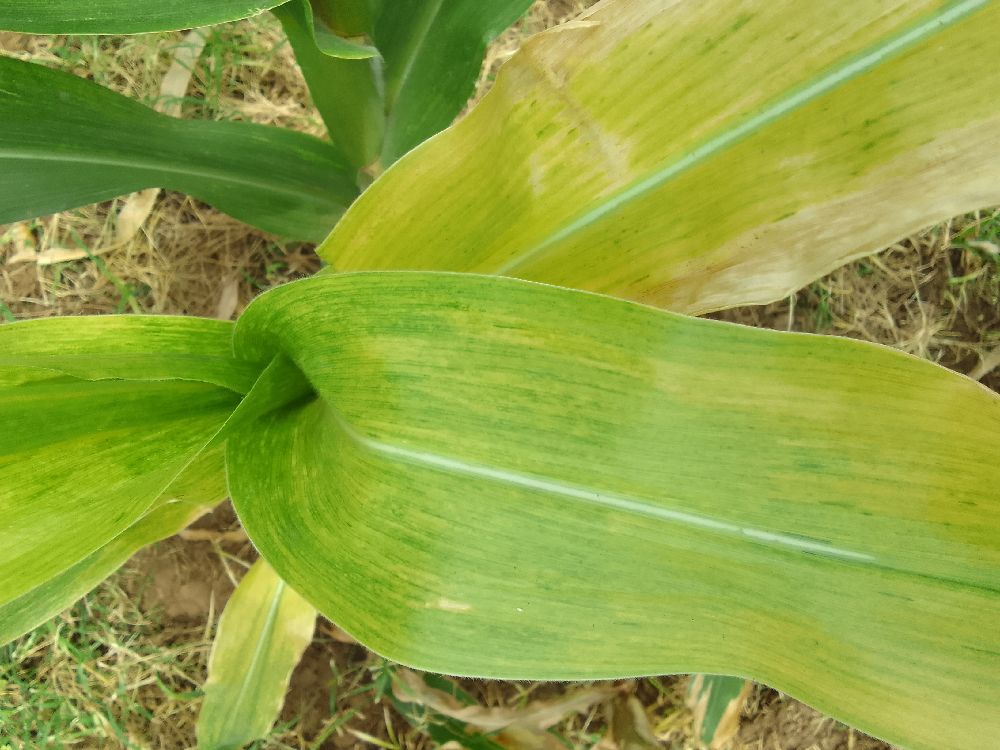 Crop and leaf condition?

maize, maize lethal necrosis
